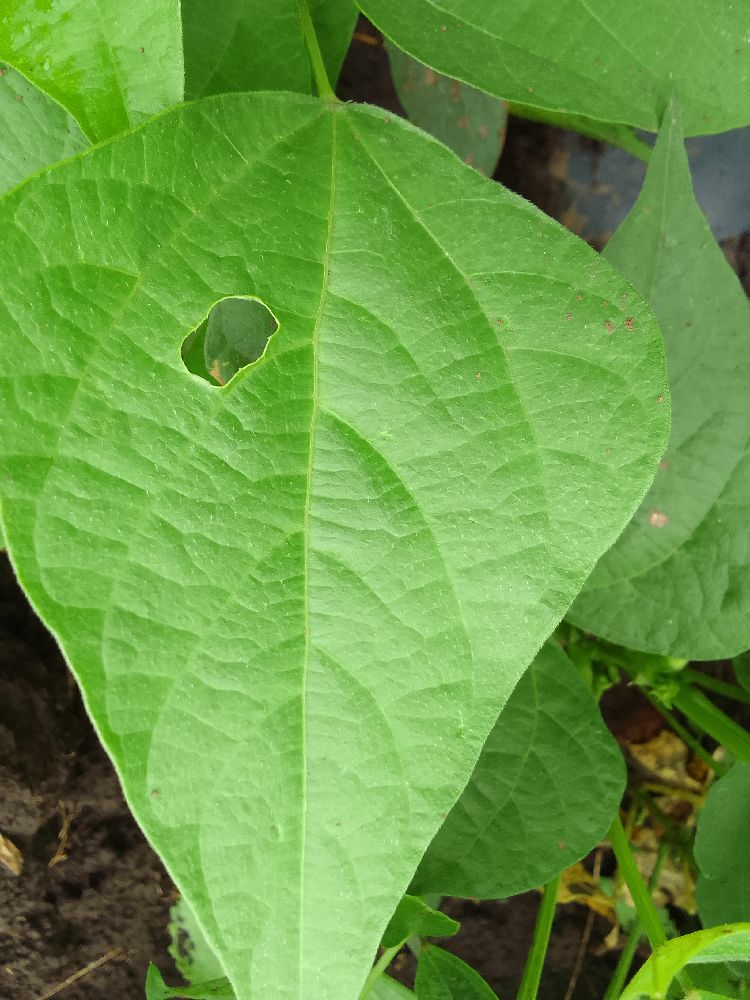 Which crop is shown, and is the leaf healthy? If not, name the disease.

common bean, healthy
